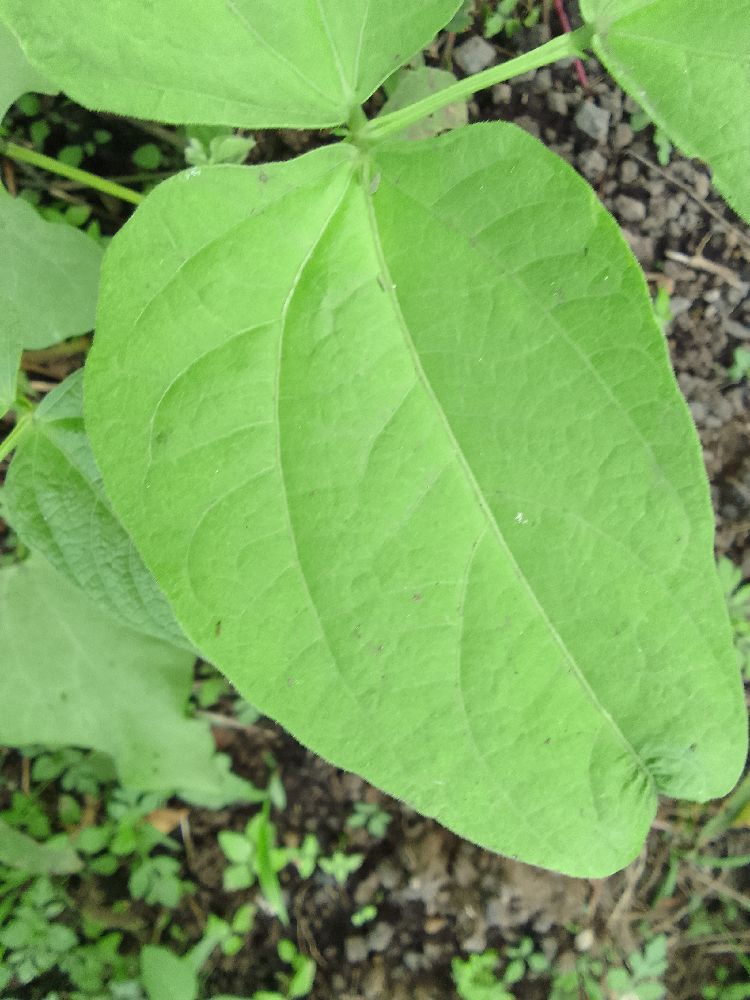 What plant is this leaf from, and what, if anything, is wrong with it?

common bean, healthy
